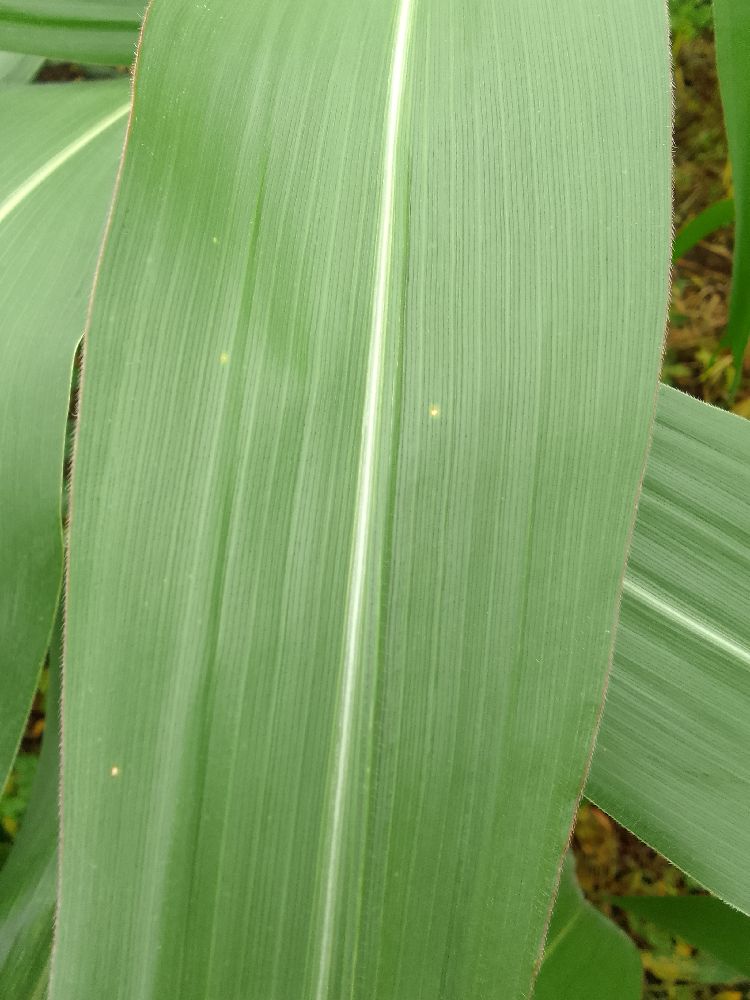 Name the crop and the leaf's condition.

maize, healthy
